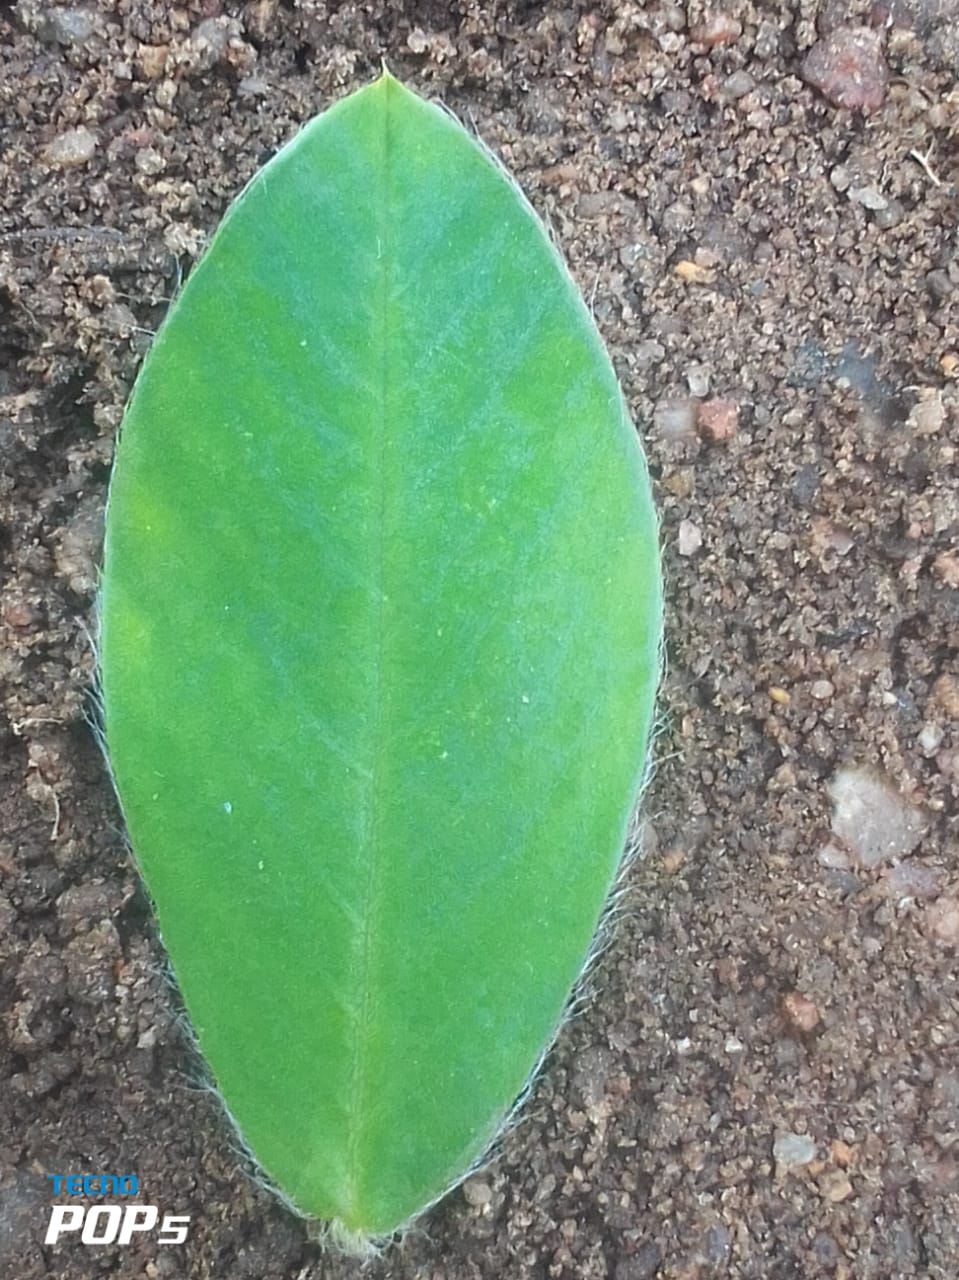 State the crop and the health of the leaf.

peanut, healthy leaves
